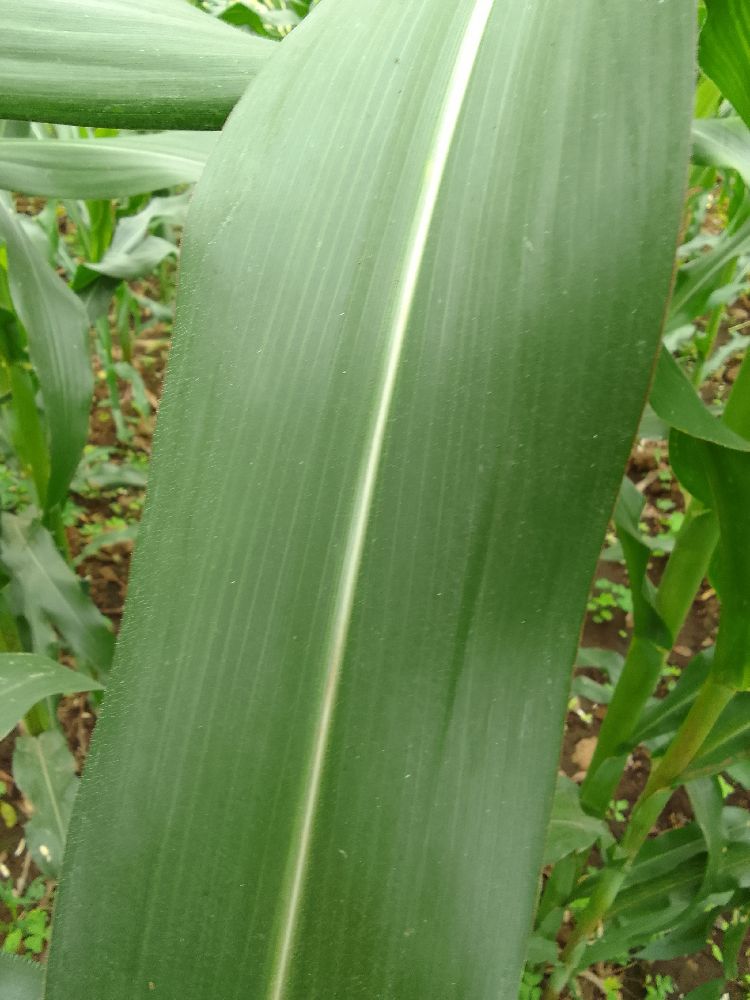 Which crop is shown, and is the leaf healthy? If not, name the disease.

maize, healthy
